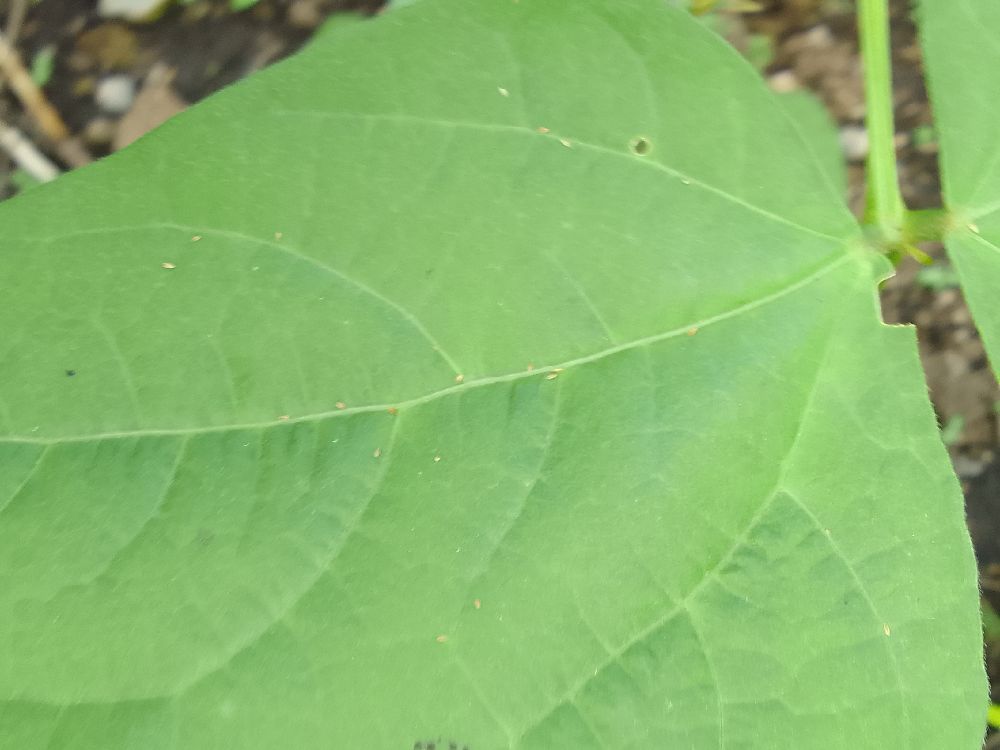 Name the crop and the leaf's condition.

common bean, healthy
